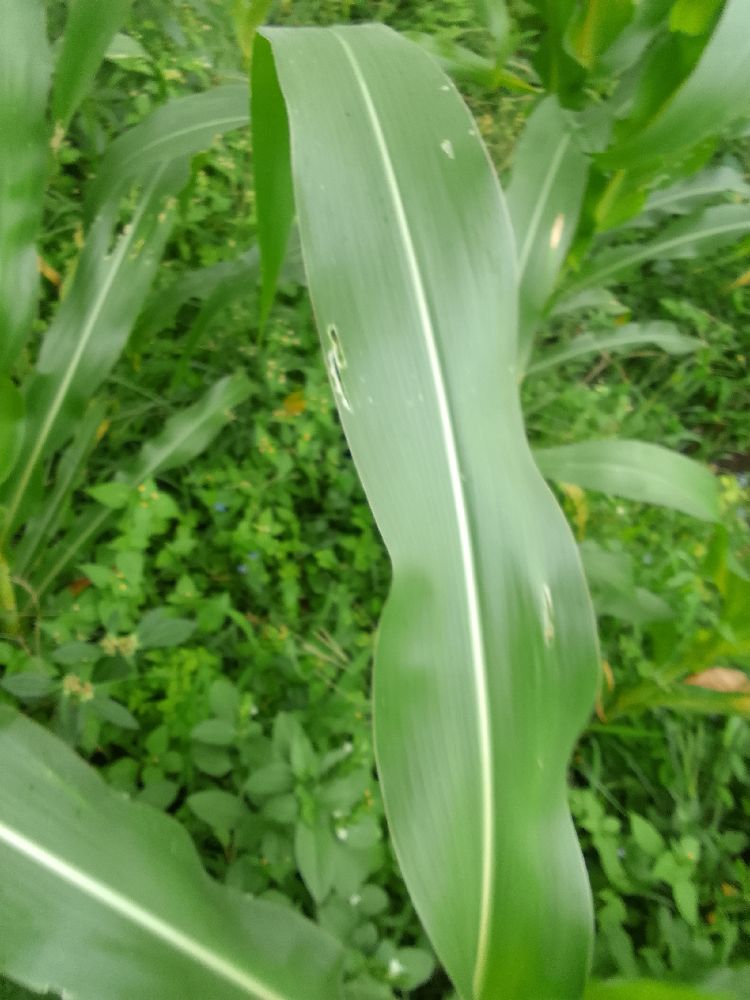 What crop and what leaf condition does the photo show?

maize, healthy
